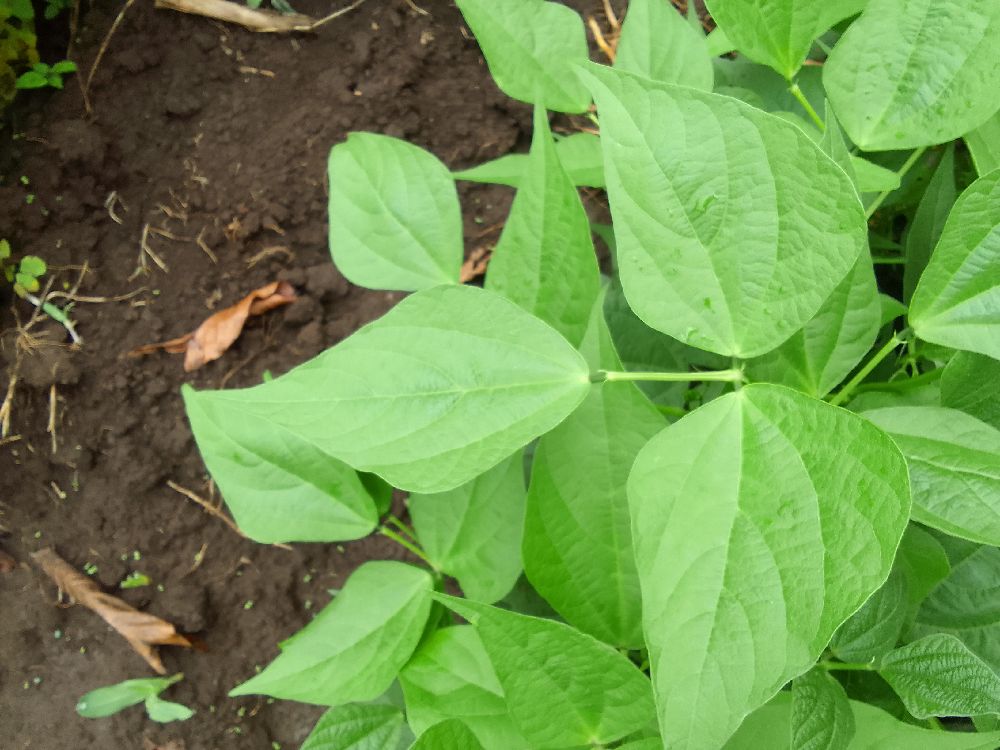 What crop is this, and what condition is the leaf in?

common bean, healthy
